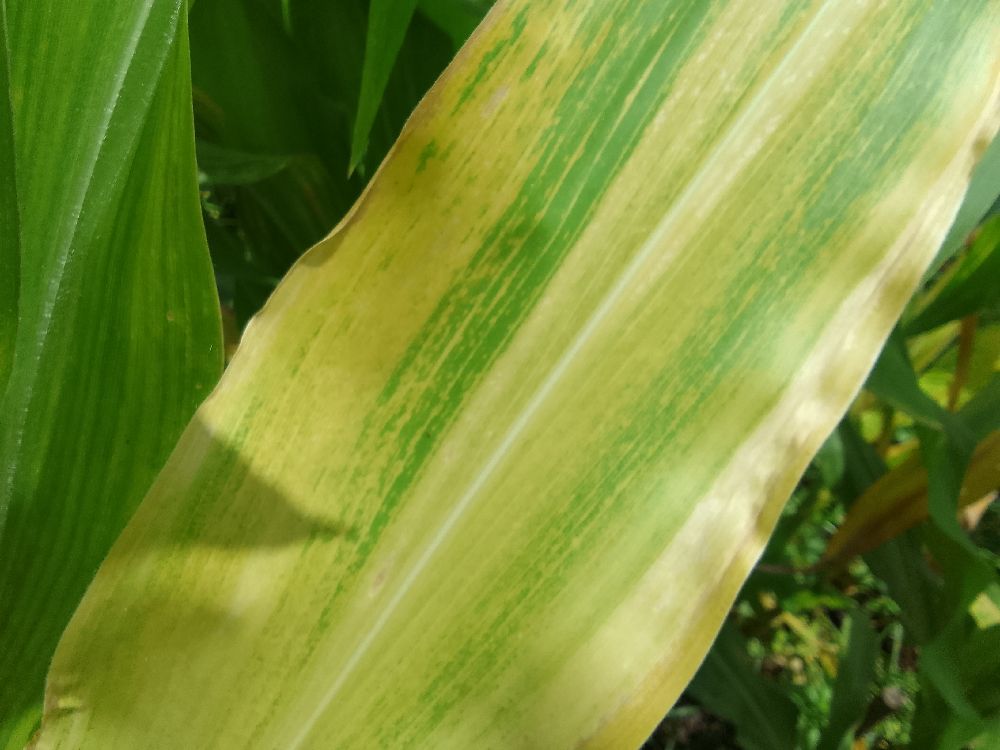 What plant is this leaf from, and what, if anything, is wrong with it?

maize, maize lethal necrosis
